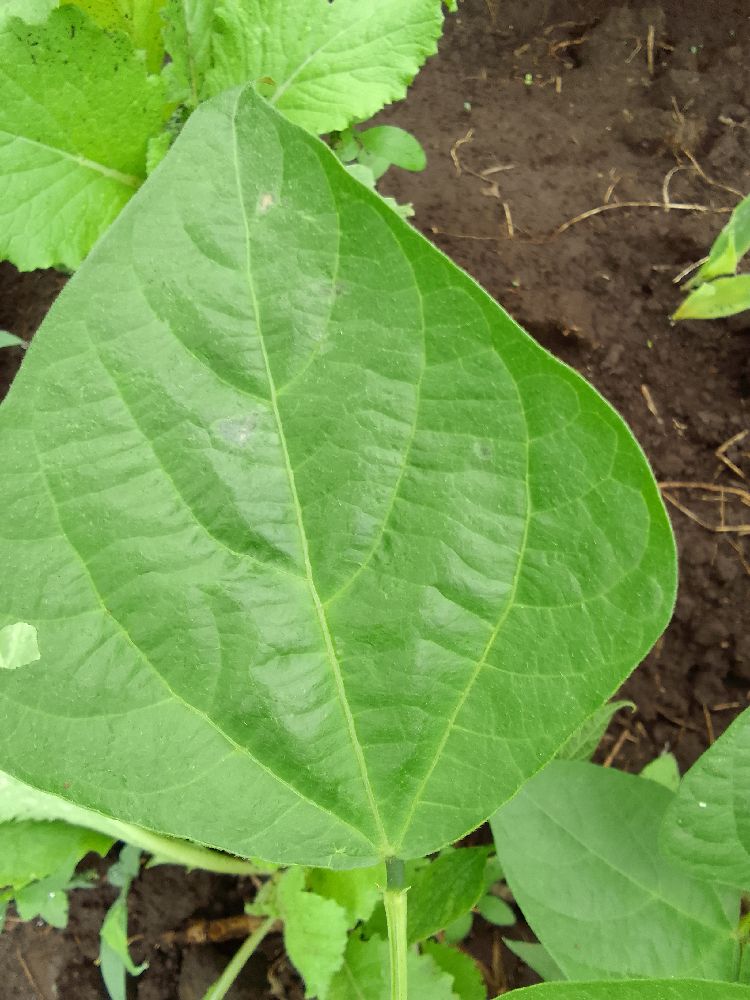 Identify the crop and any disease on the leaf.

common bean, healthy
